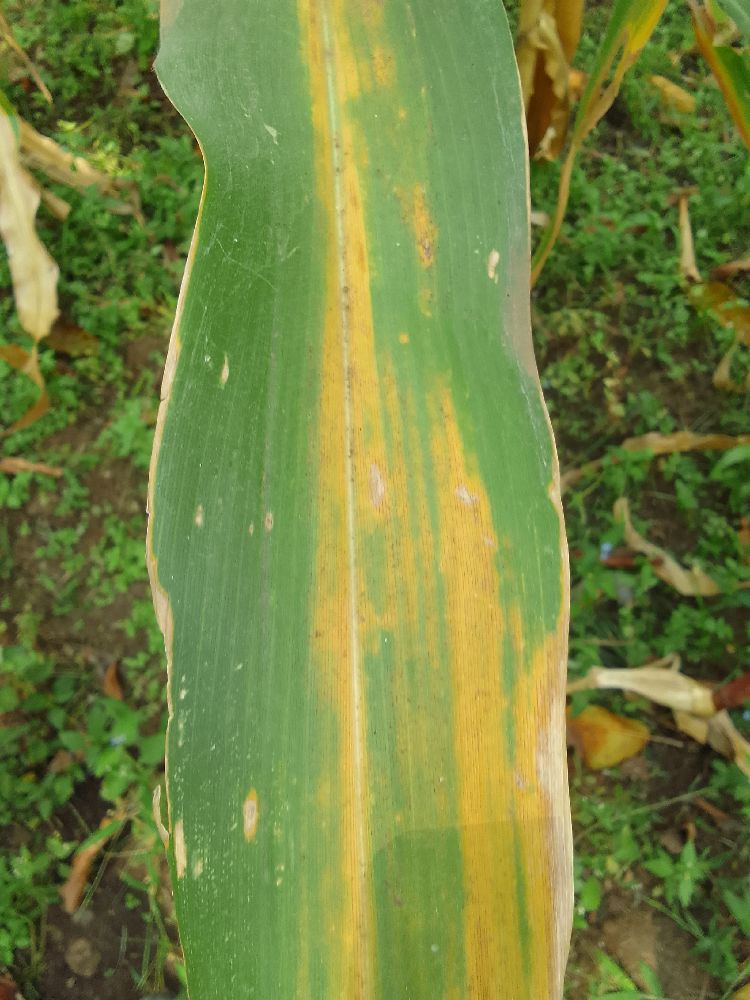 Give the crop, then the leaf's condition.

maize, maize lethal necrosis
